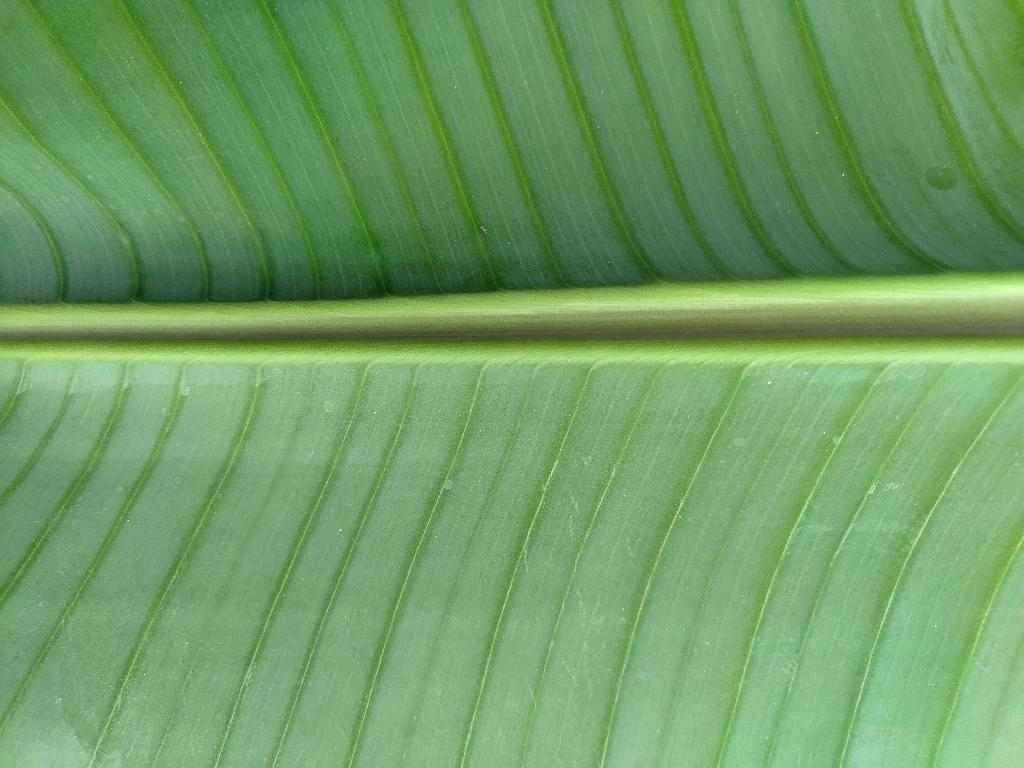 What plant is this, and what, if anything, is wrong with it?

banana, healthy
